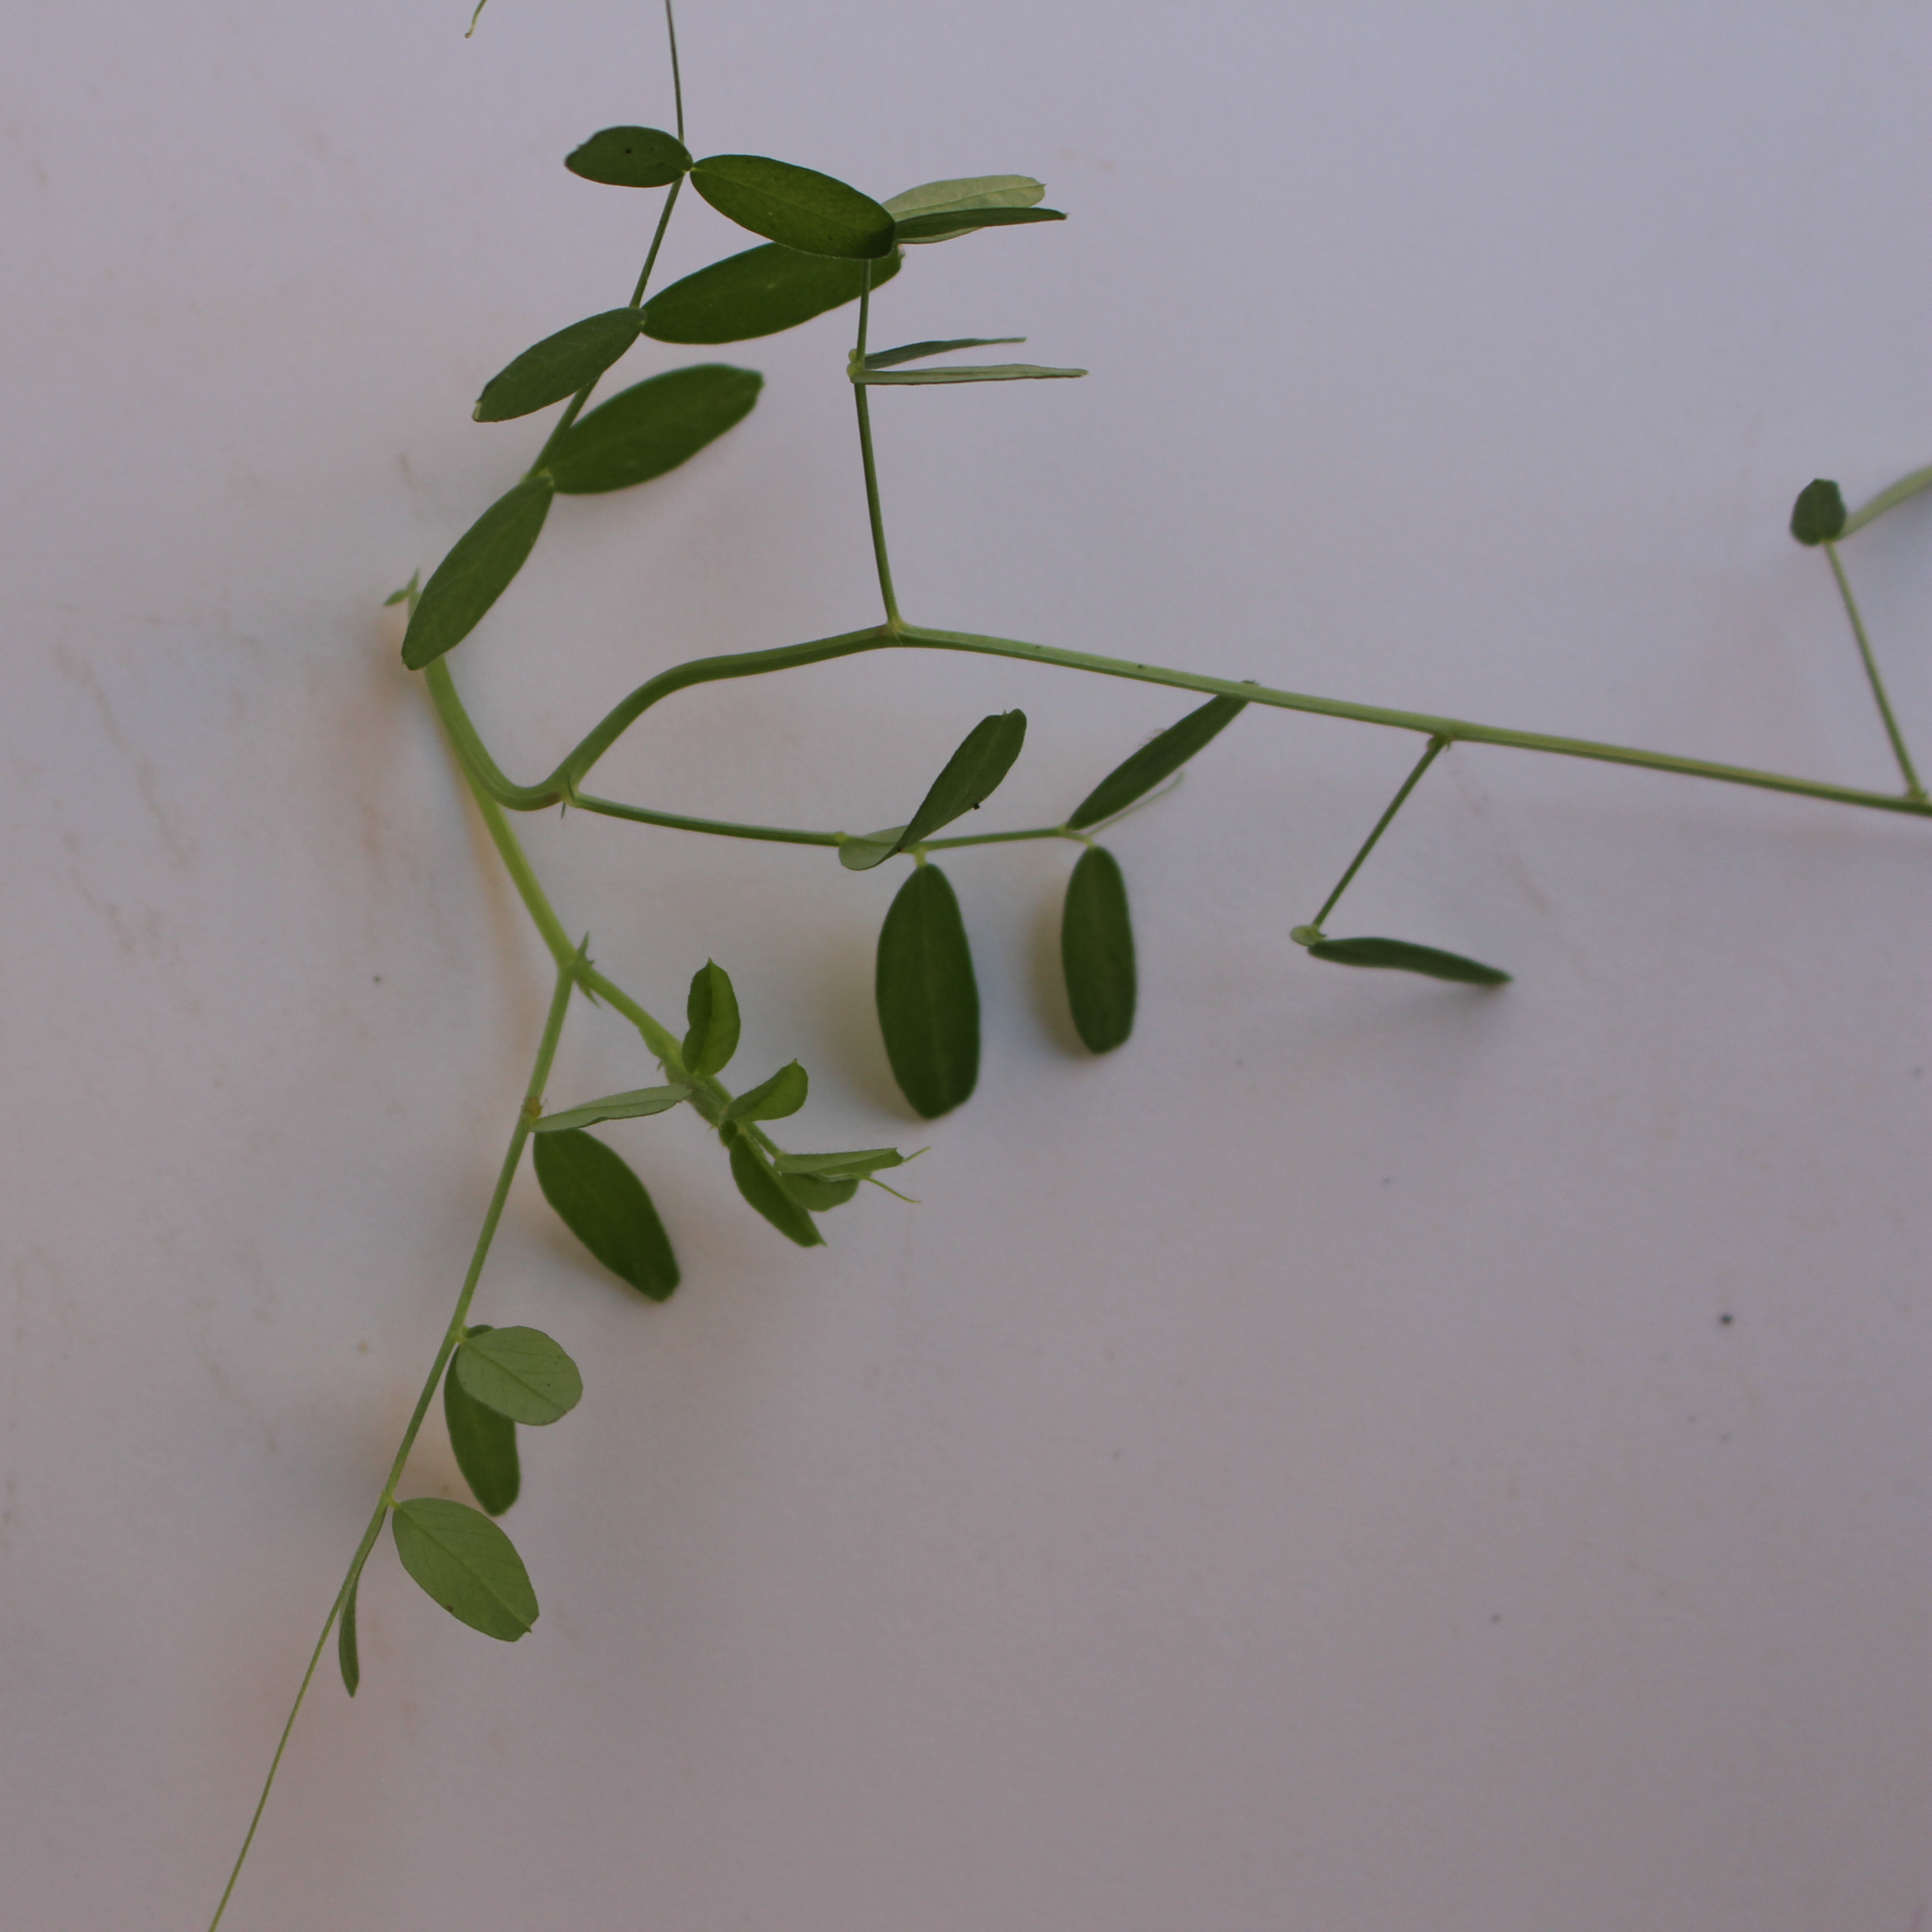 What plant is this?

Vicia sativa
